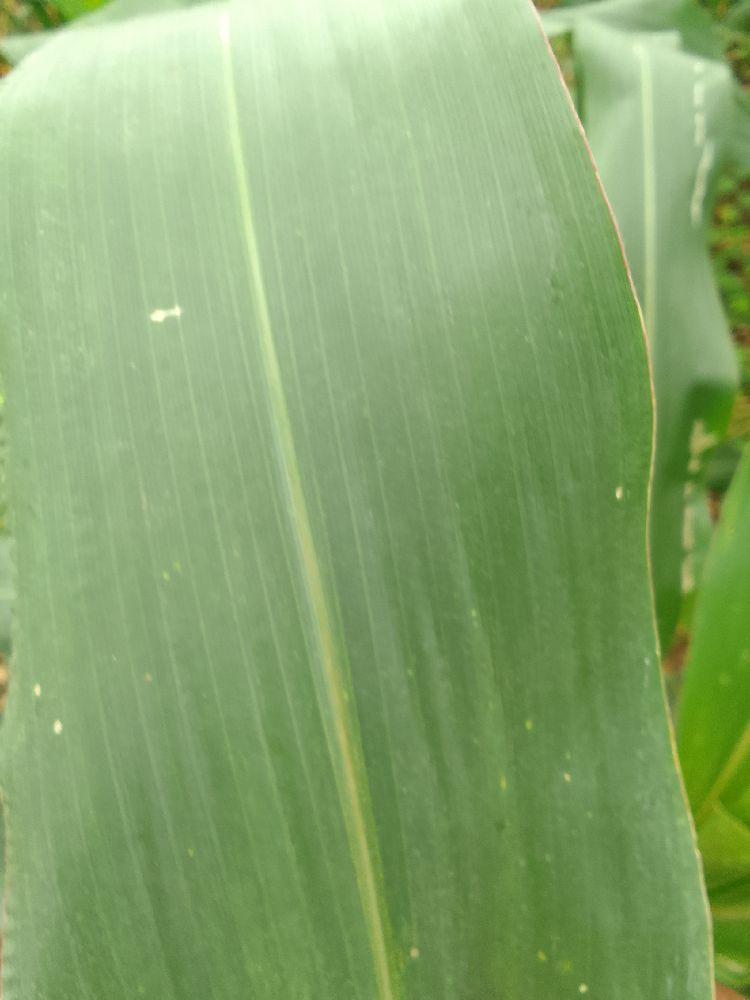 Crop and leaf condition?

maize, healthy
